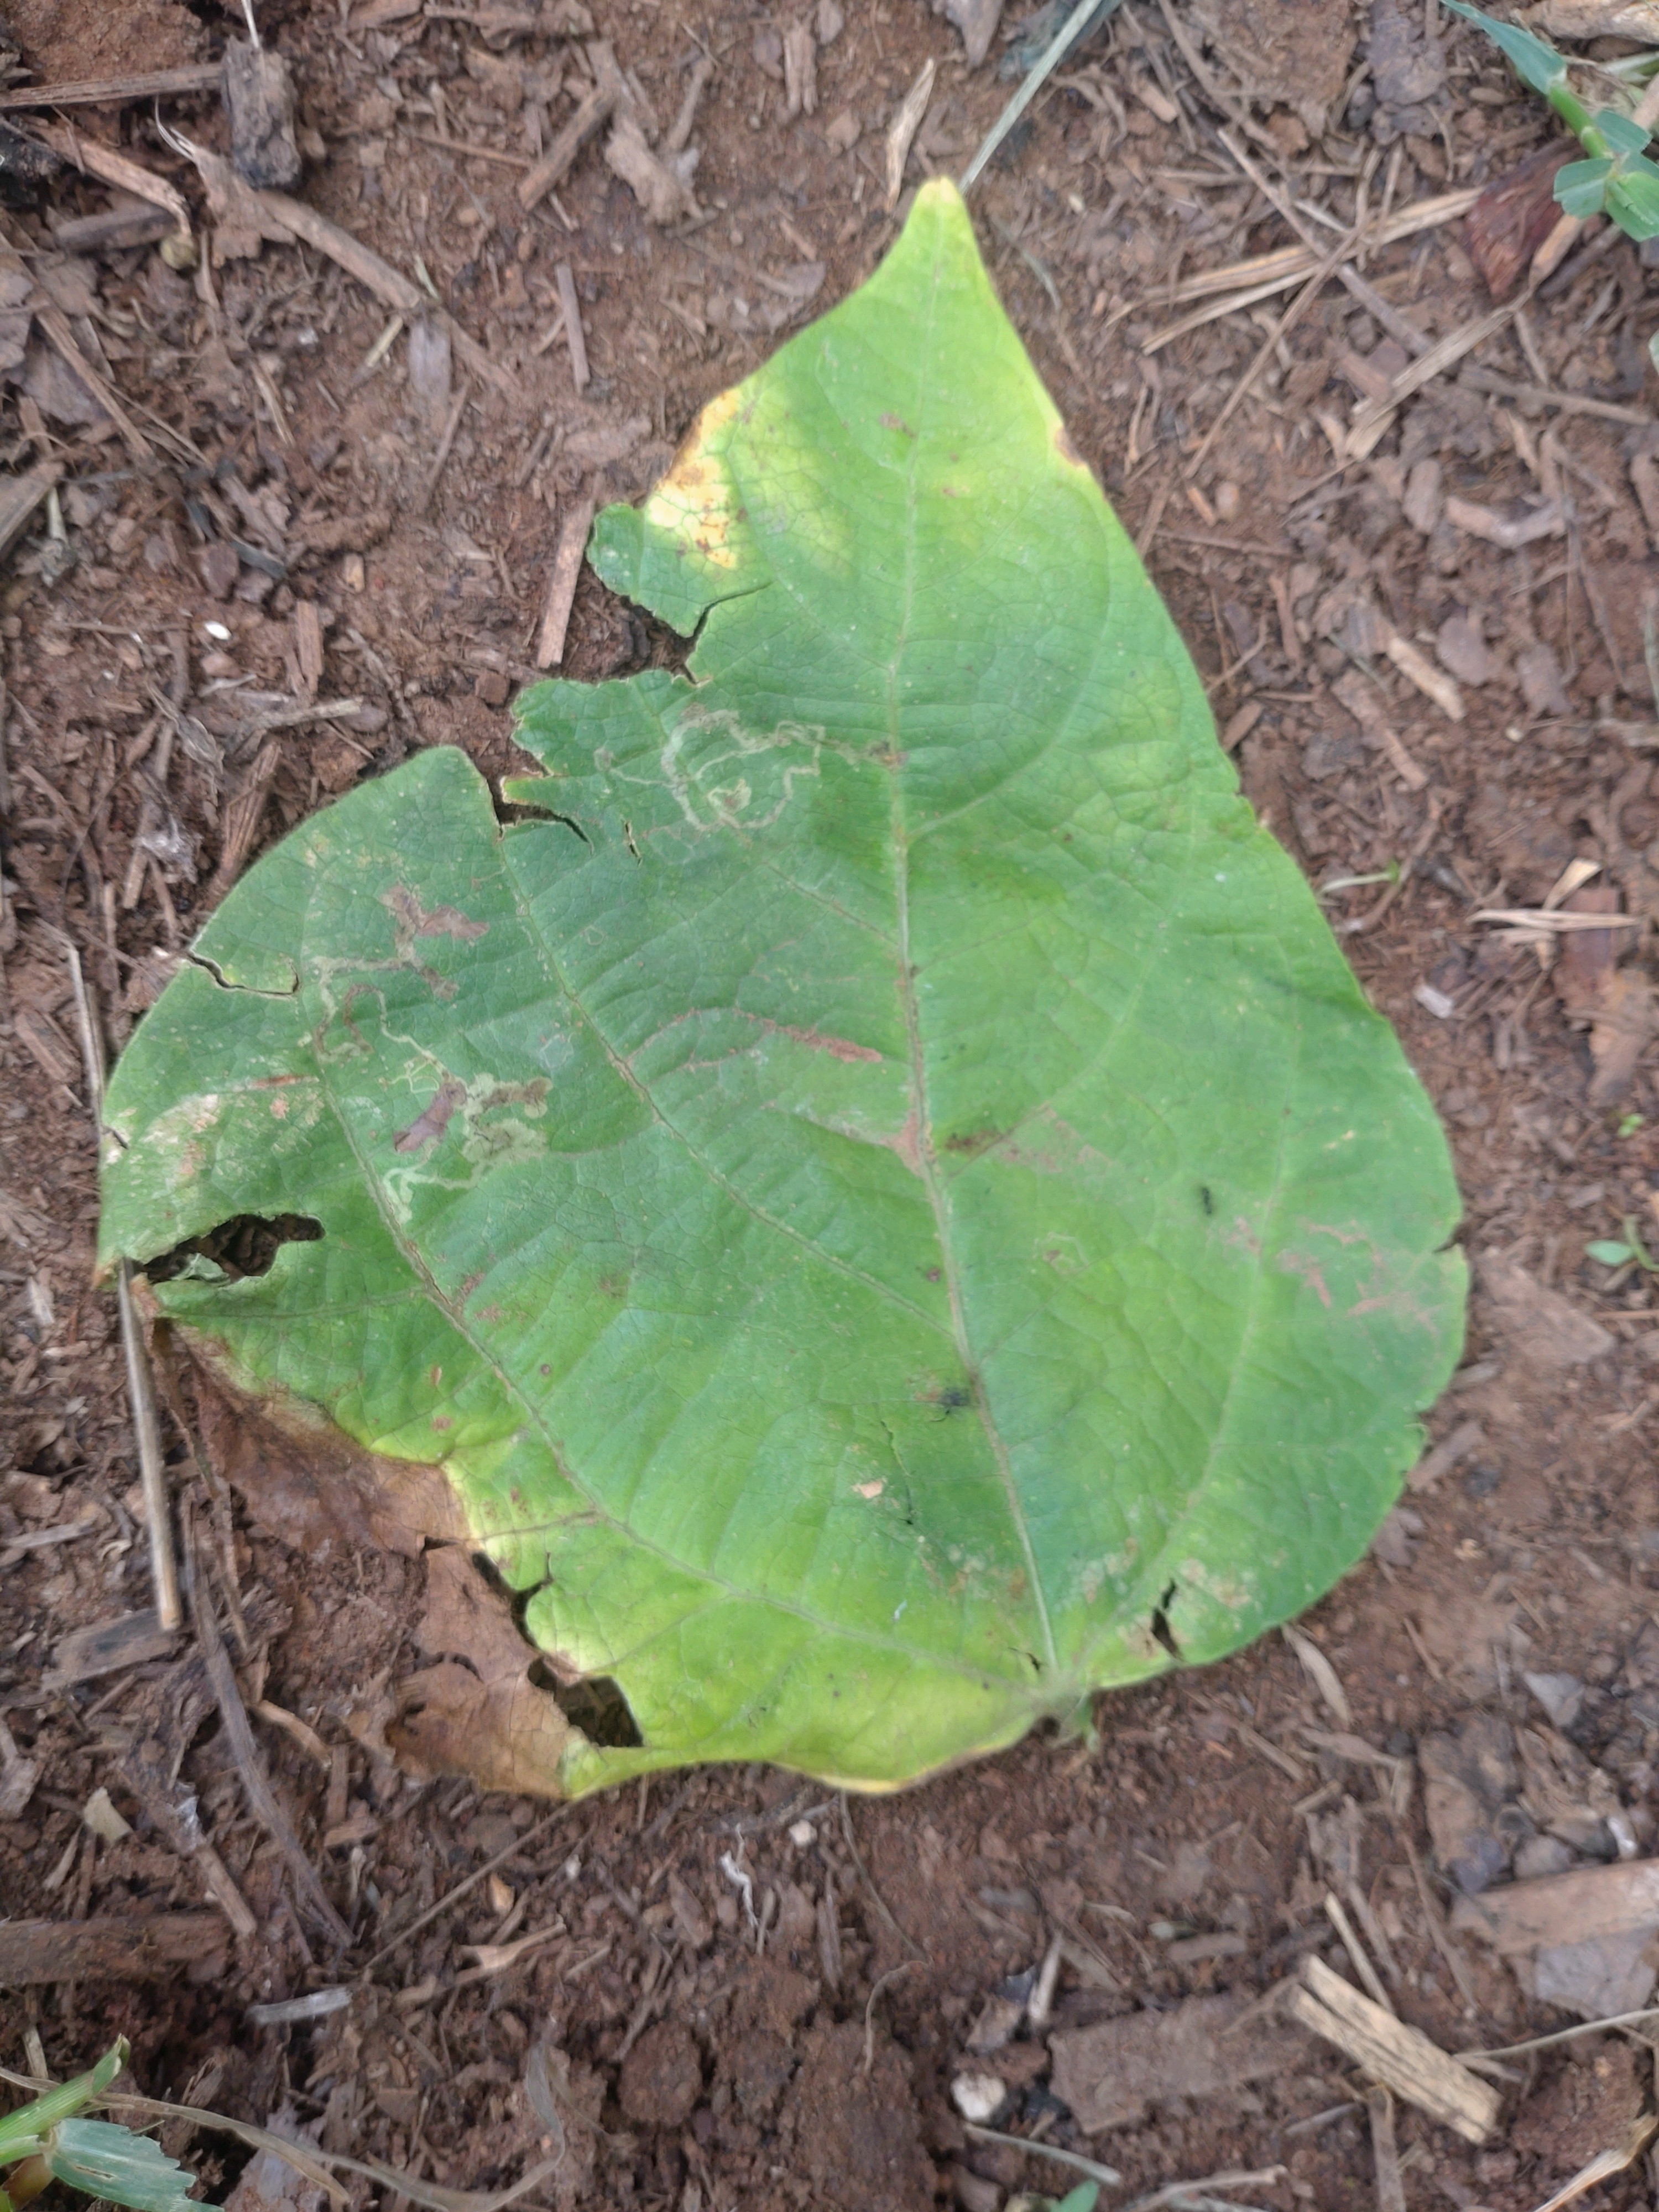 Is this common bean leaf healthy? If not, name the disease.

anthracnose
